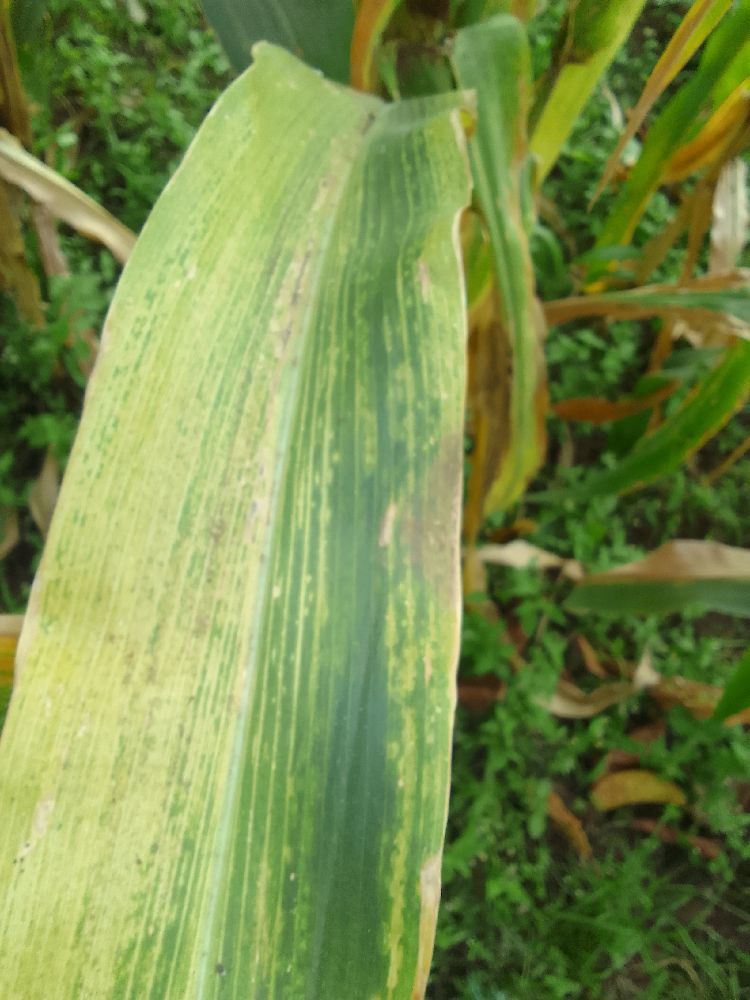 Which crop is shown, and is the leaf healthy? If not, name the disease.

maize, maize lethal necrosis
